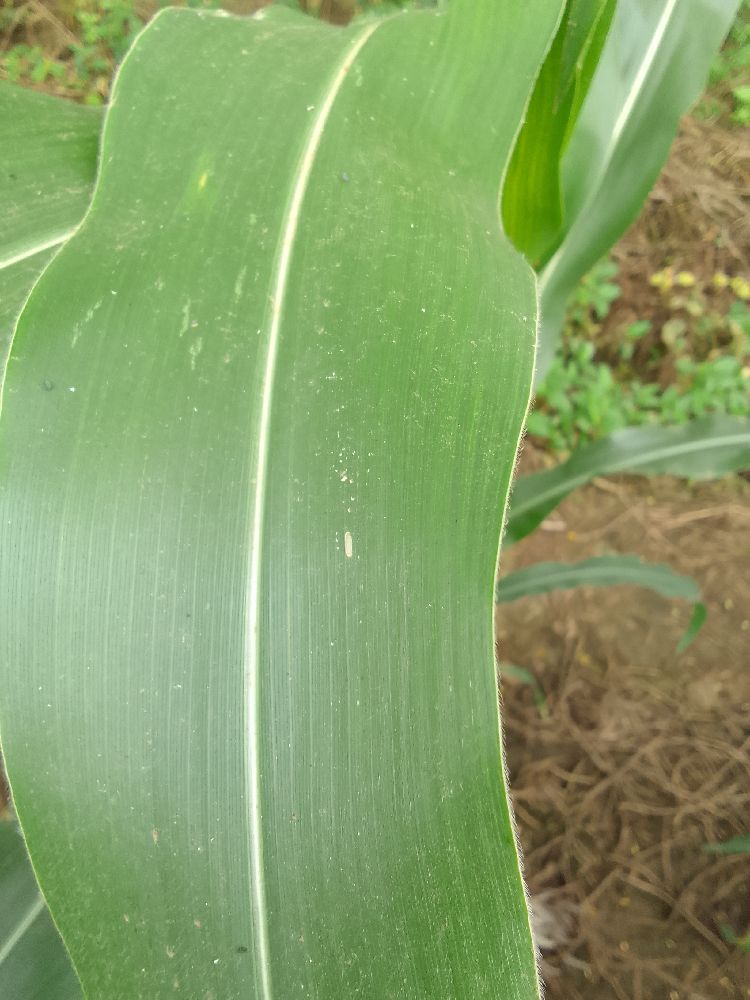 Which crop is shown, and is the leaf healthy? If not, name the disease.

maize, healthy
